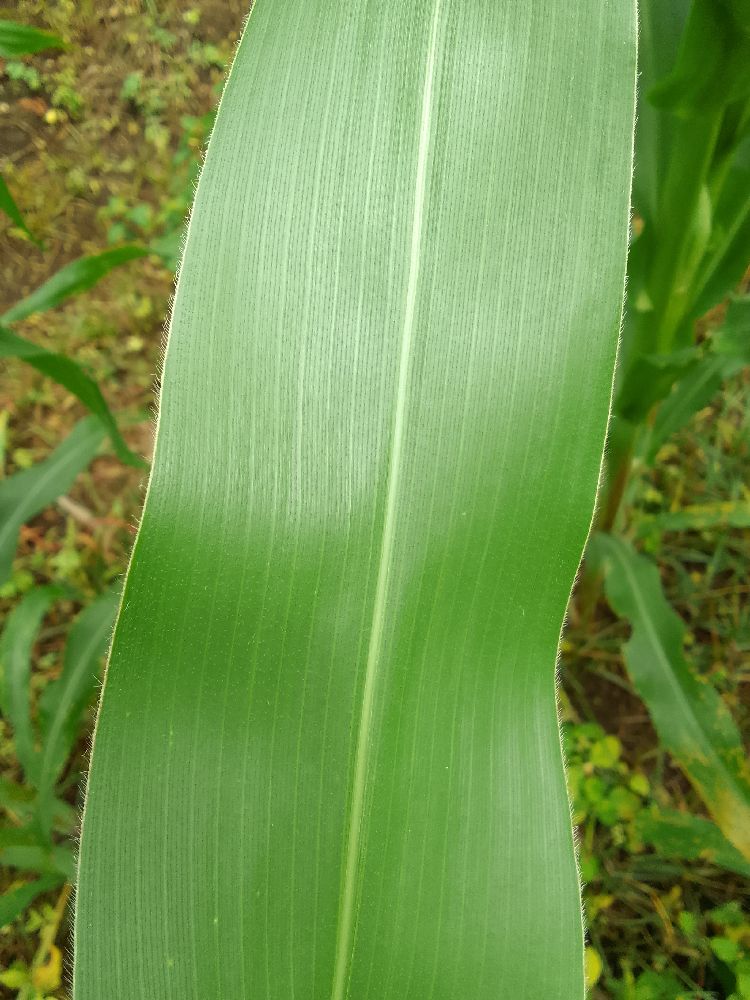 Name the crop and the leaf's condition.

maize, healthy
